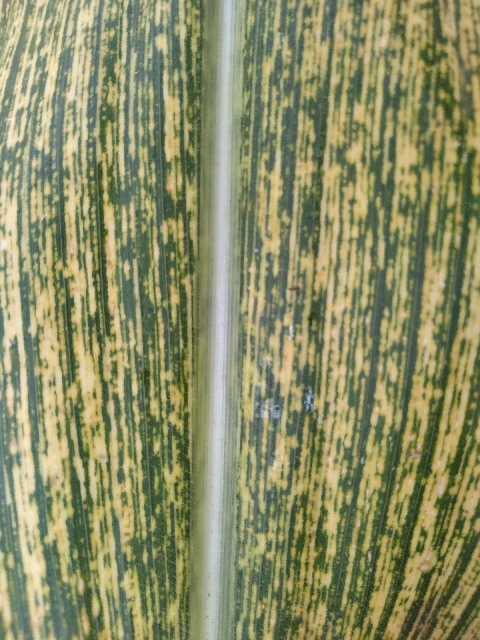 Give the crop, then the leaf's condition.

maize, maize streak virus
